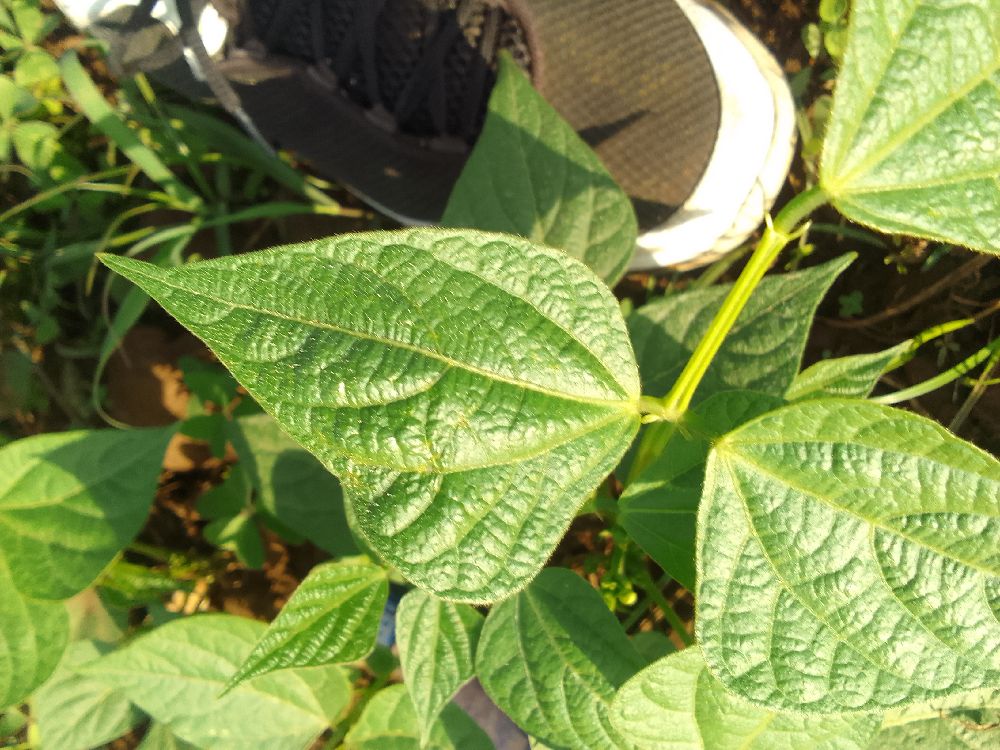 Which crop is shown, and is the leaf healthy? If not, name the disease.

common bean, healthy
